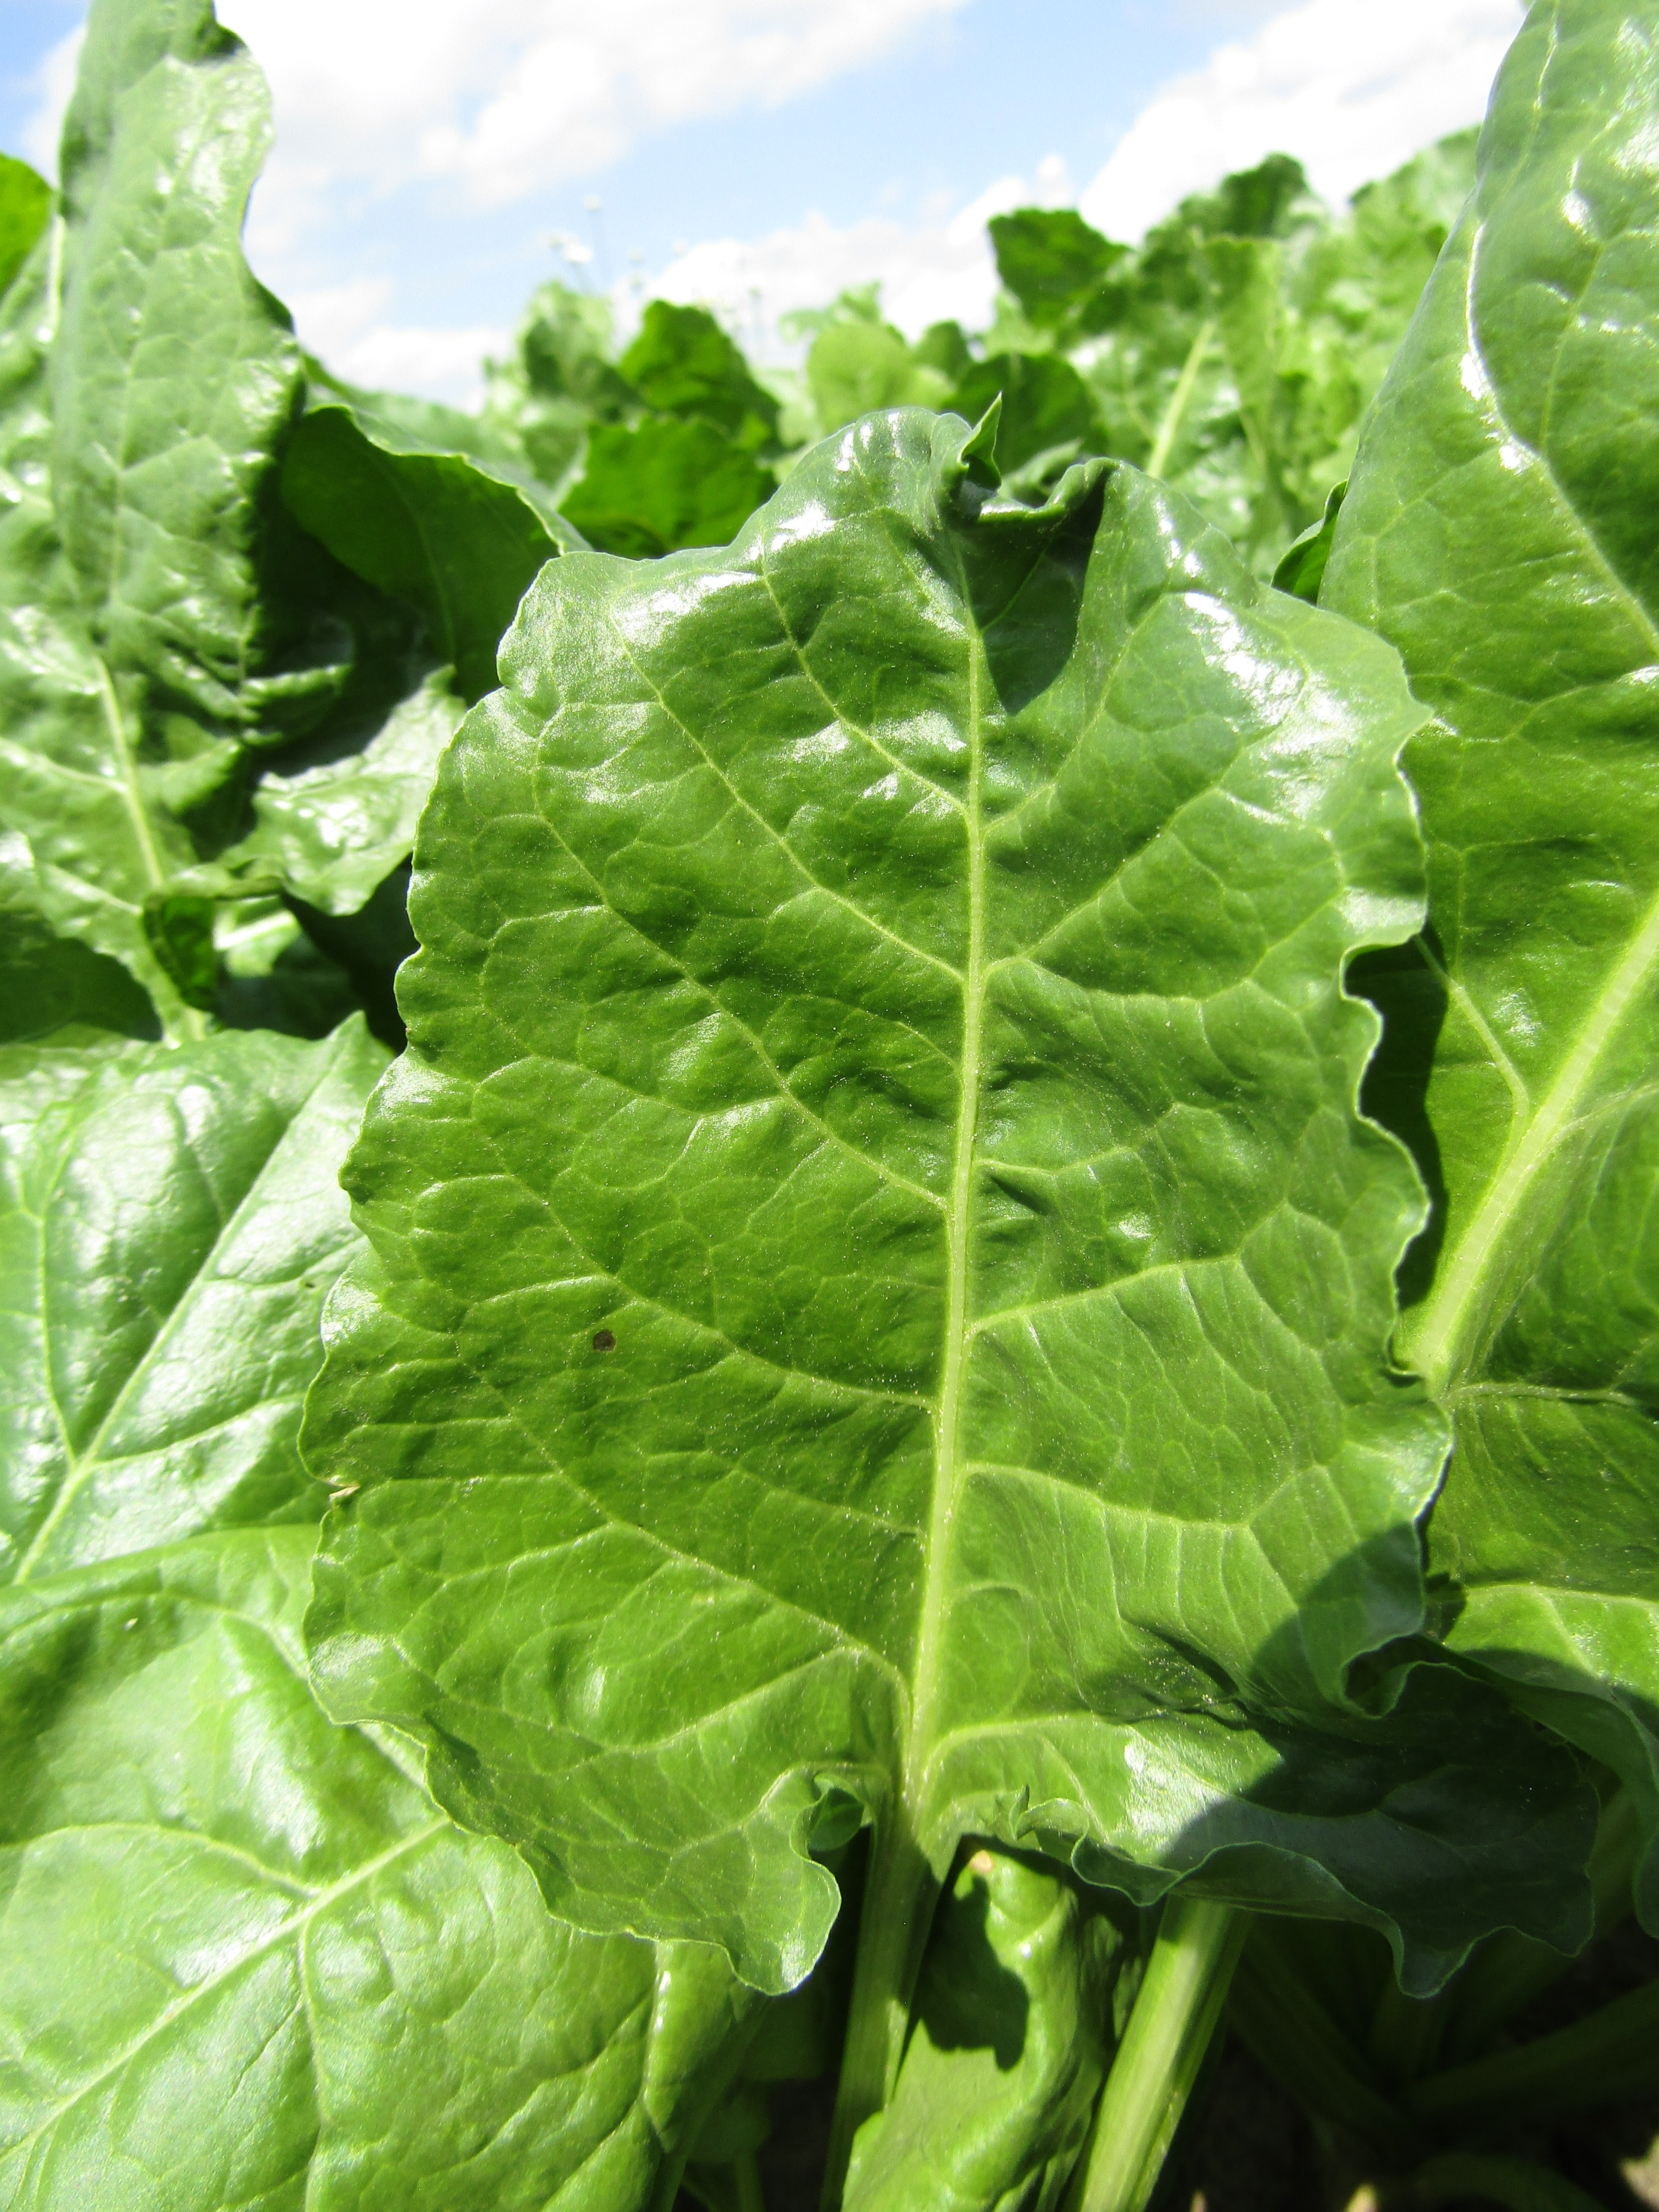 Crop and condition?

beet, cercospora
